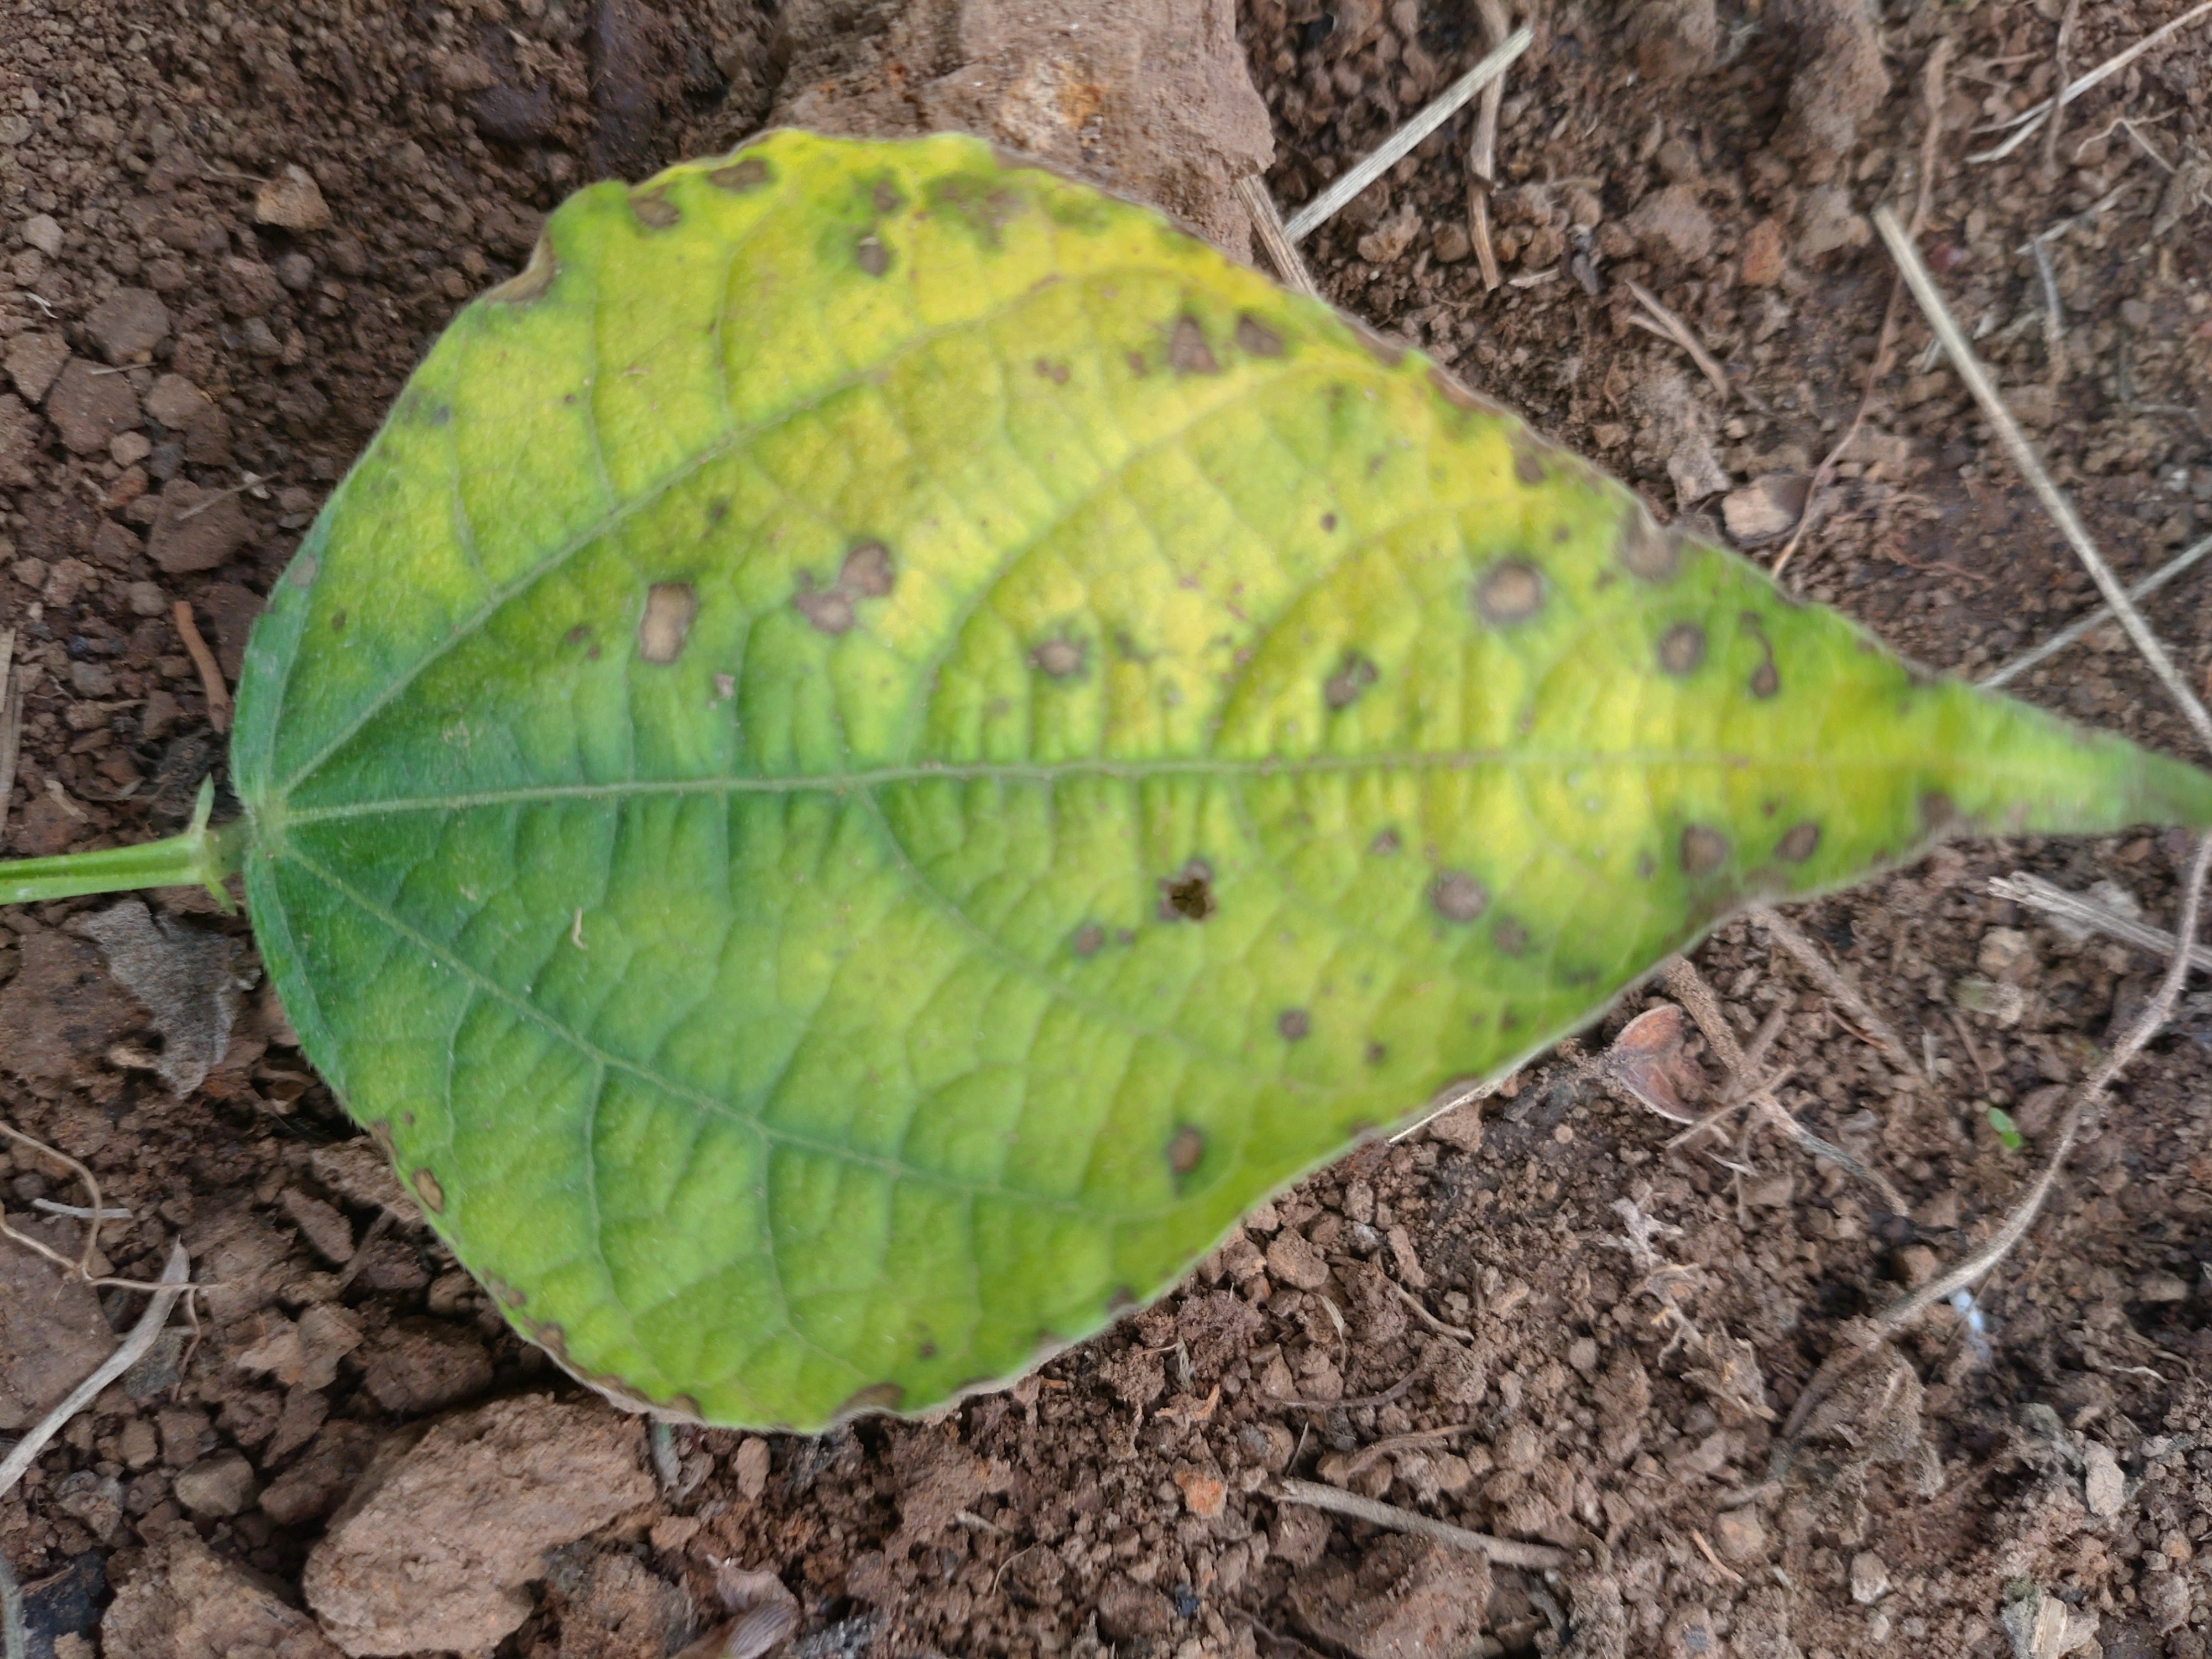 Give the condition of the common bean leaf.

rust
